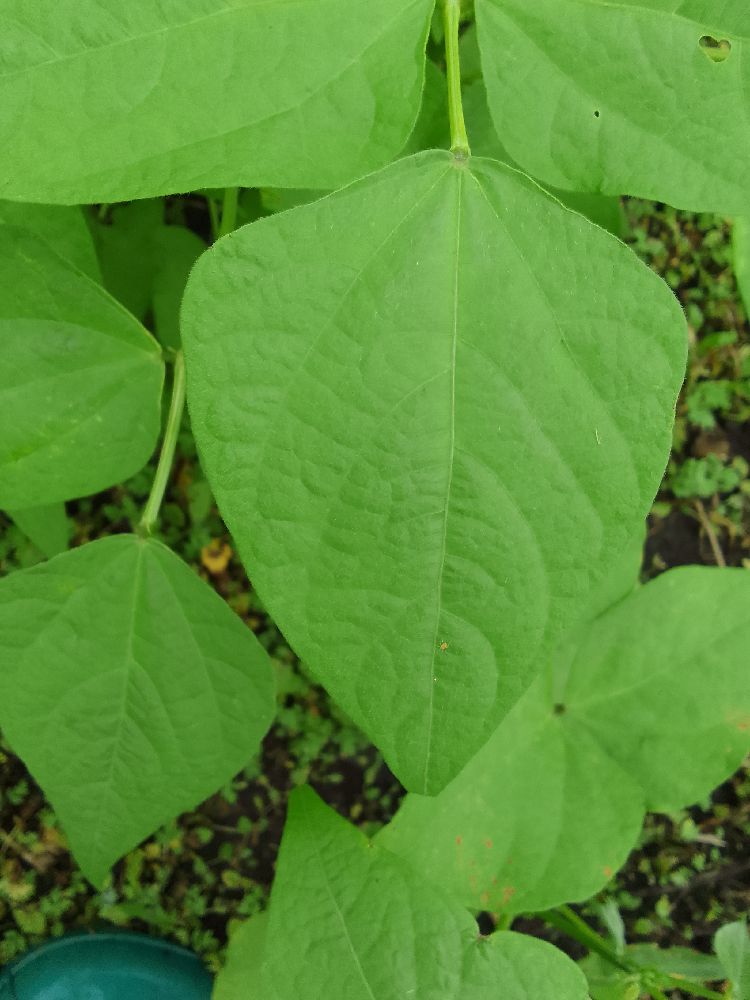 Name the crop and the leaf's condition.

common bean, healthy
